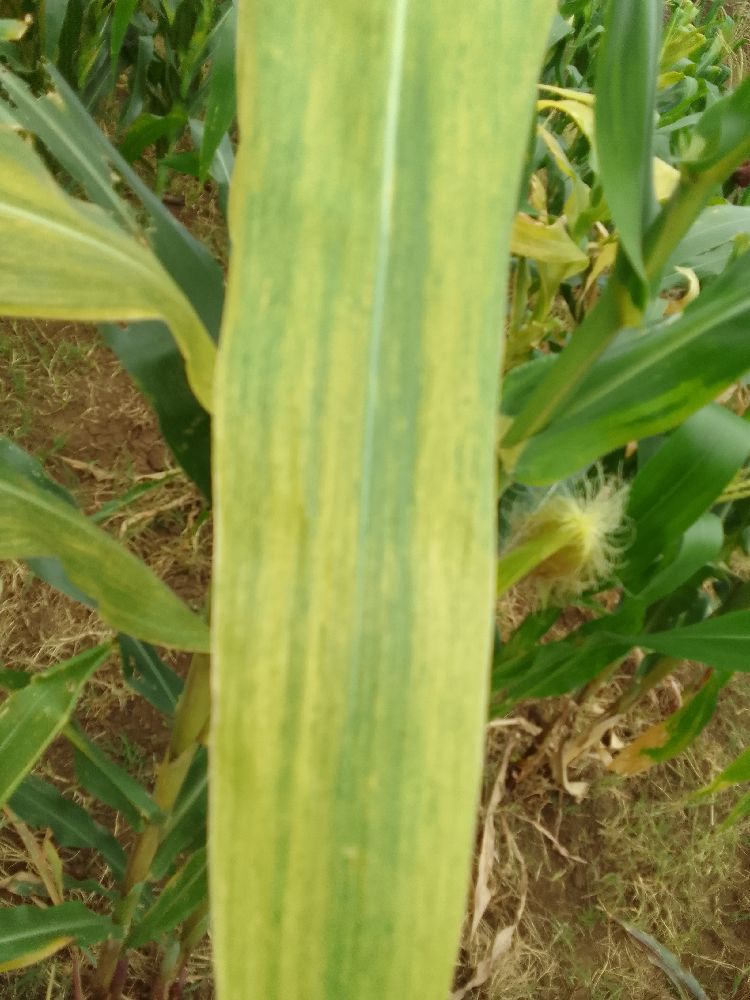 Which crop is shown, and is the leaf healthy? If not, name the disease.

maize, maize lethal necrosis
